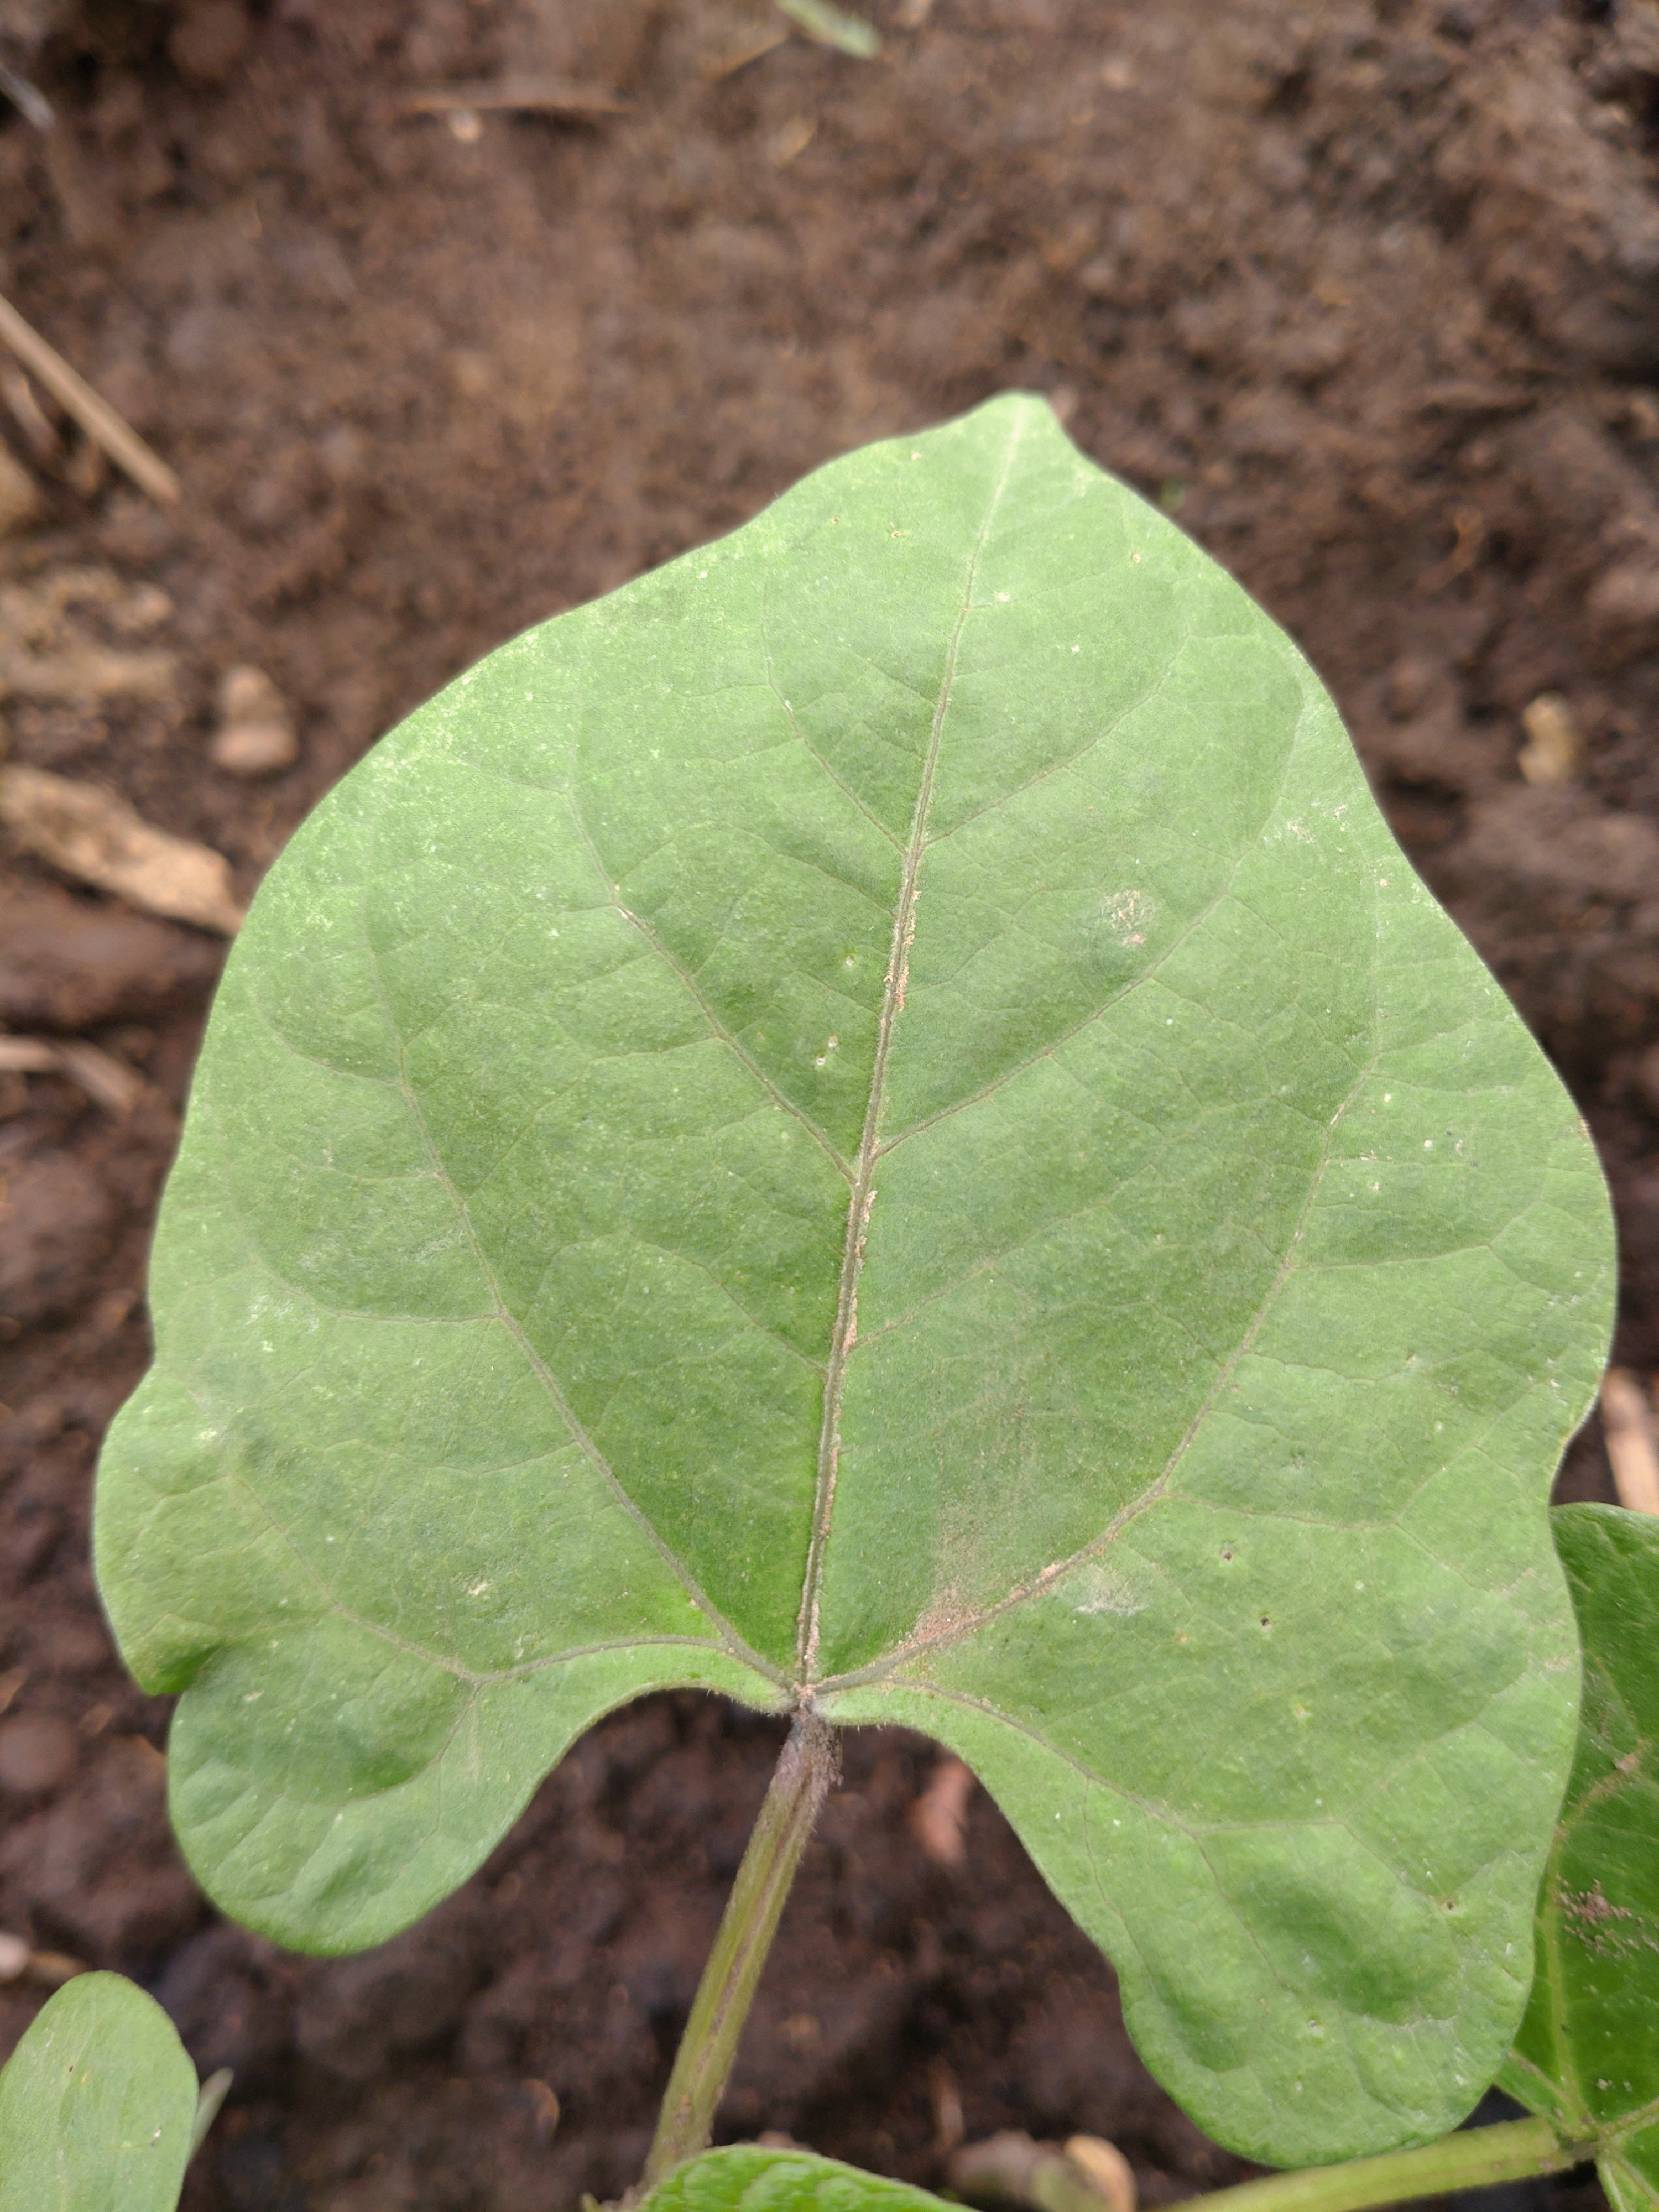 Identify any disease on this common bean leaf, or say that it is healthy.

healthy
